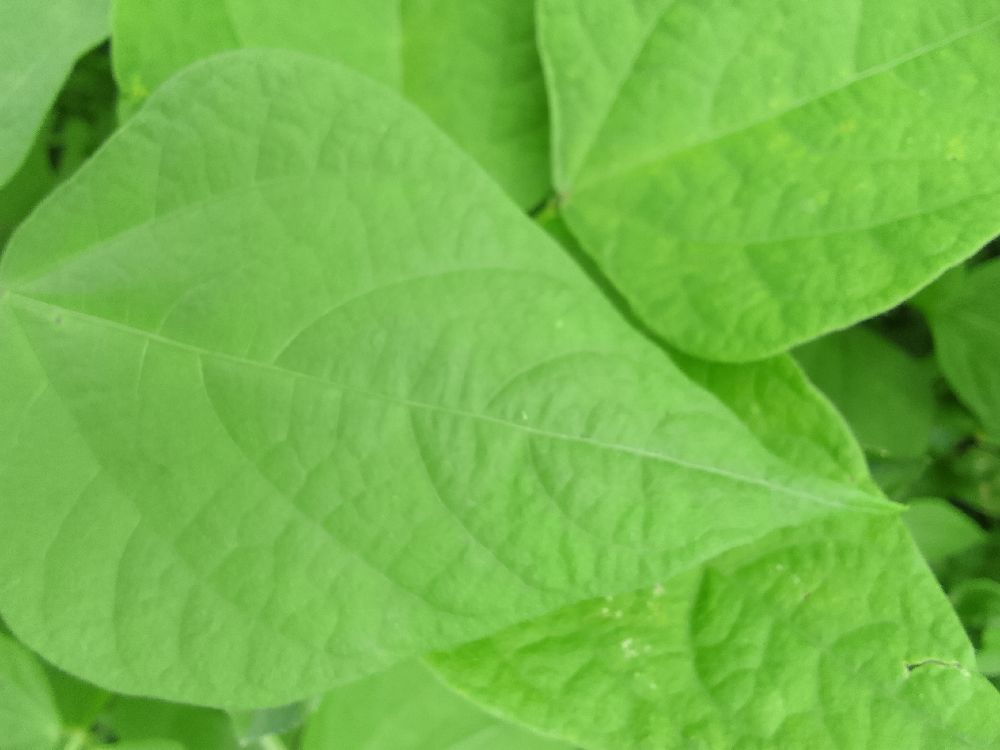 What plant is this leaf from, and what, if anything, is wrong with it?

common bean, healthy
